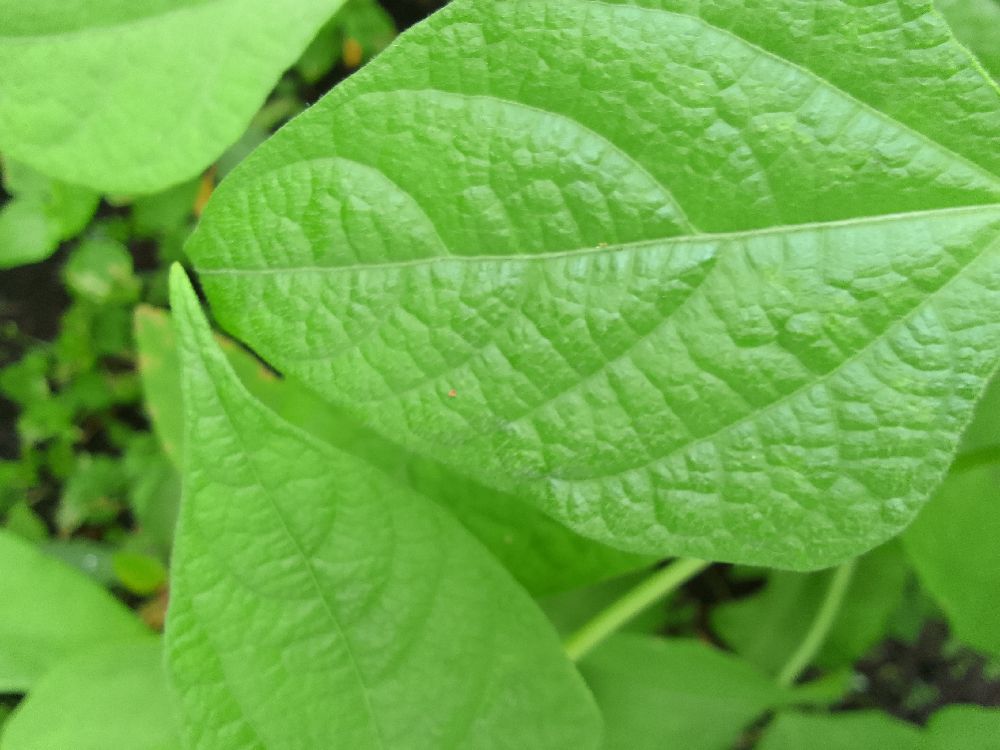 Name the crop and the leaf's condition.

common bean, healthy
